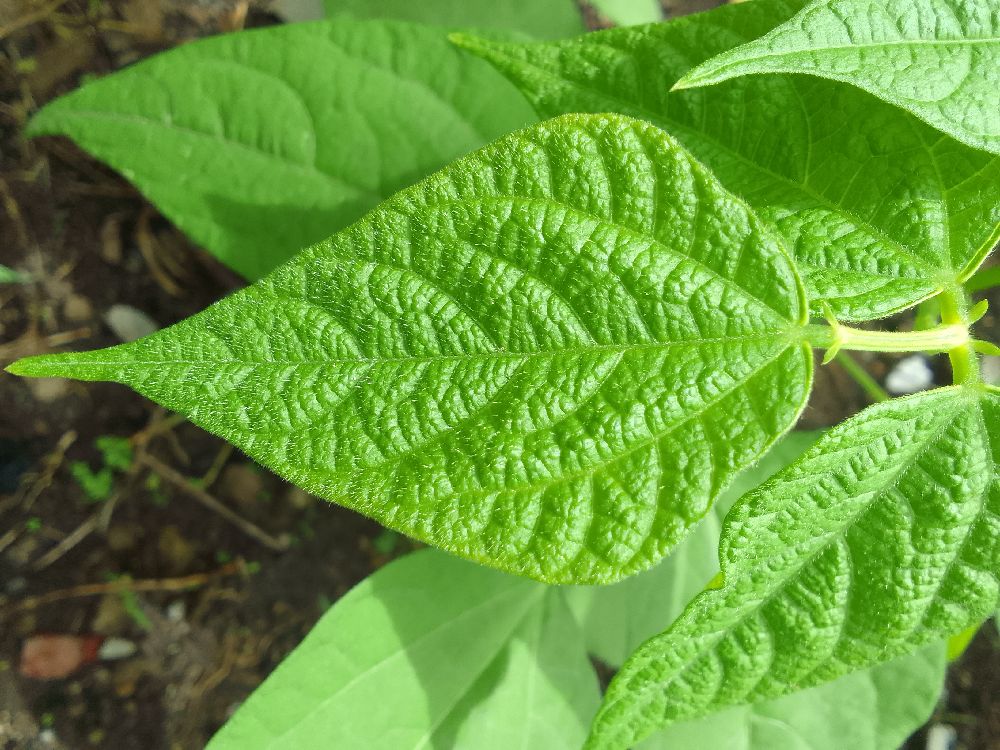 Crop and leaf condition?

common bean, healthy
